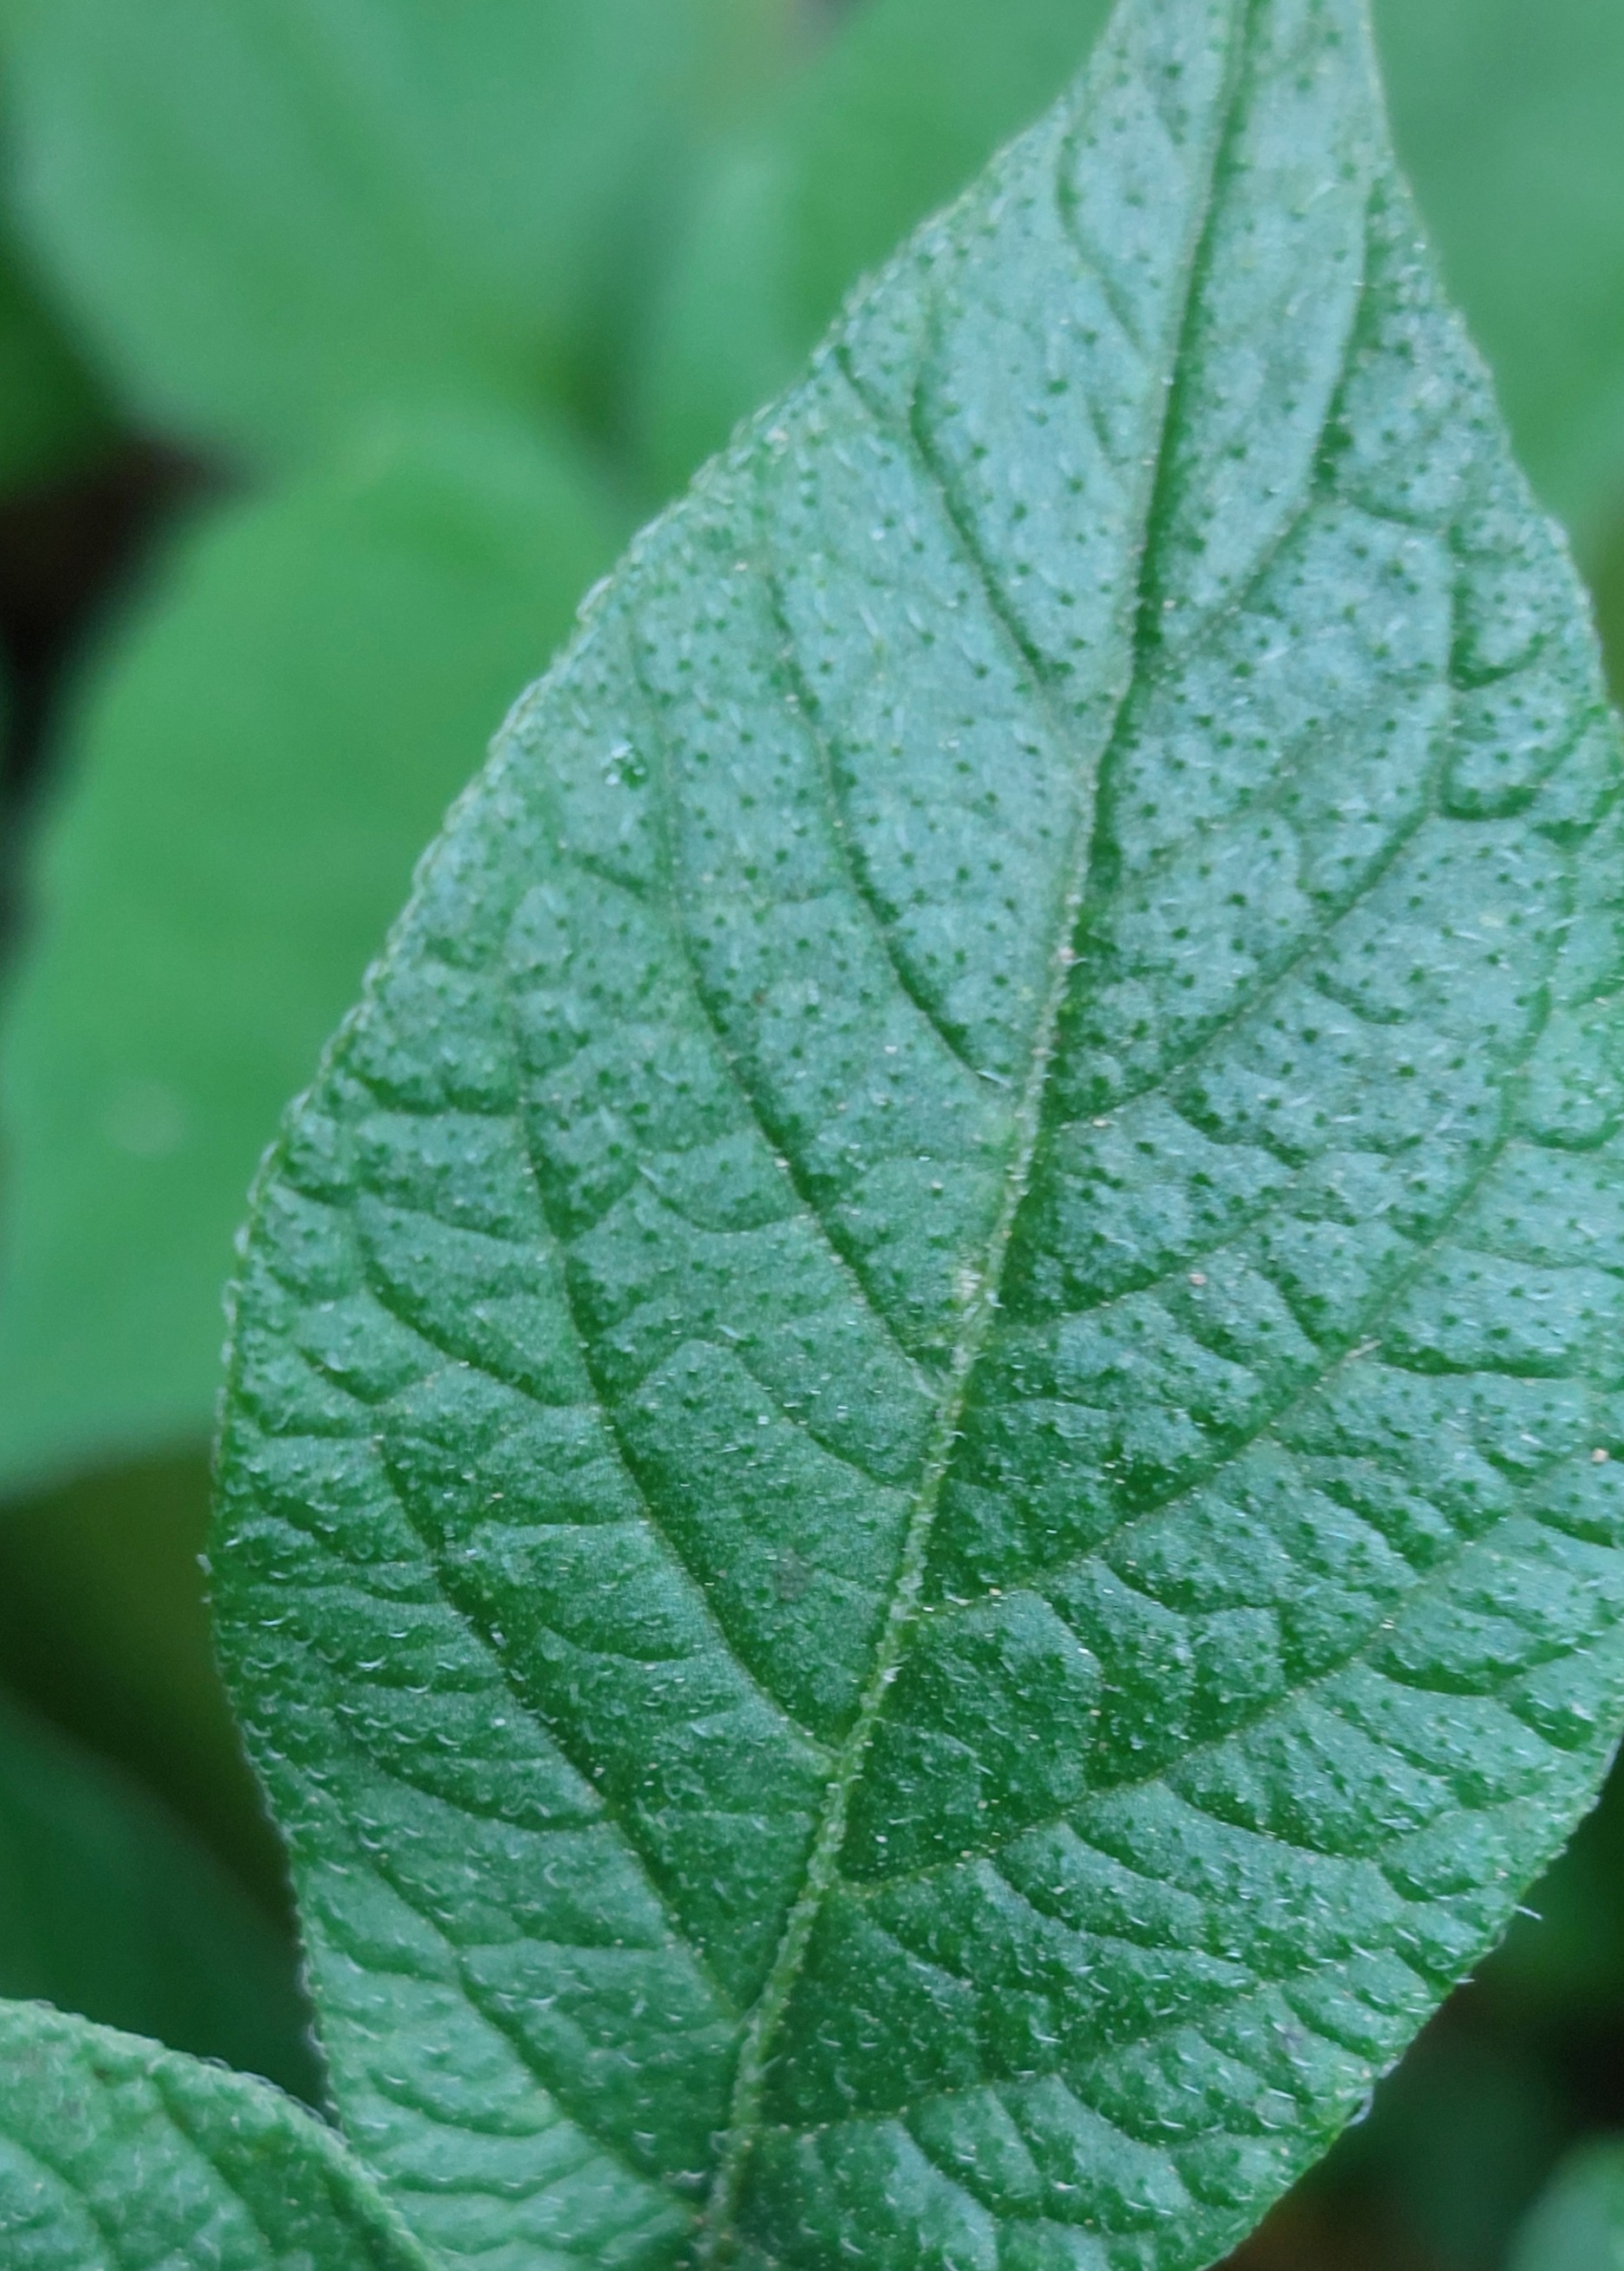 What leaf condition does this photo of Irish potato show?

healthy
